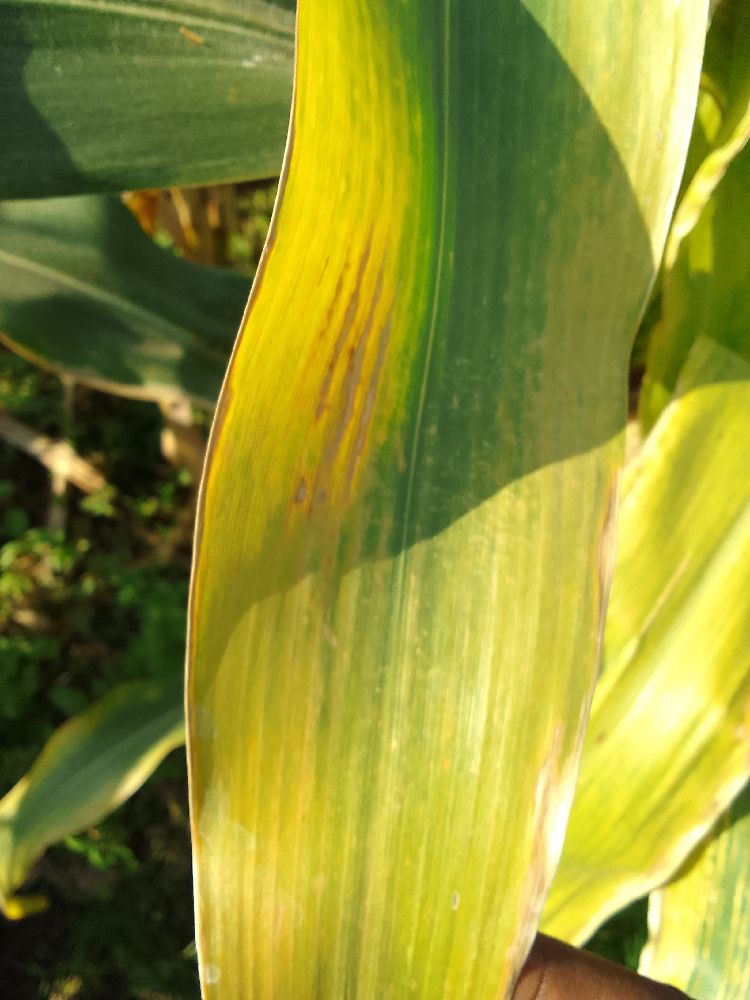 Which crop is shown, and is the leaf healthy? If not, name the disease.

maize, maize lethal necrosis
